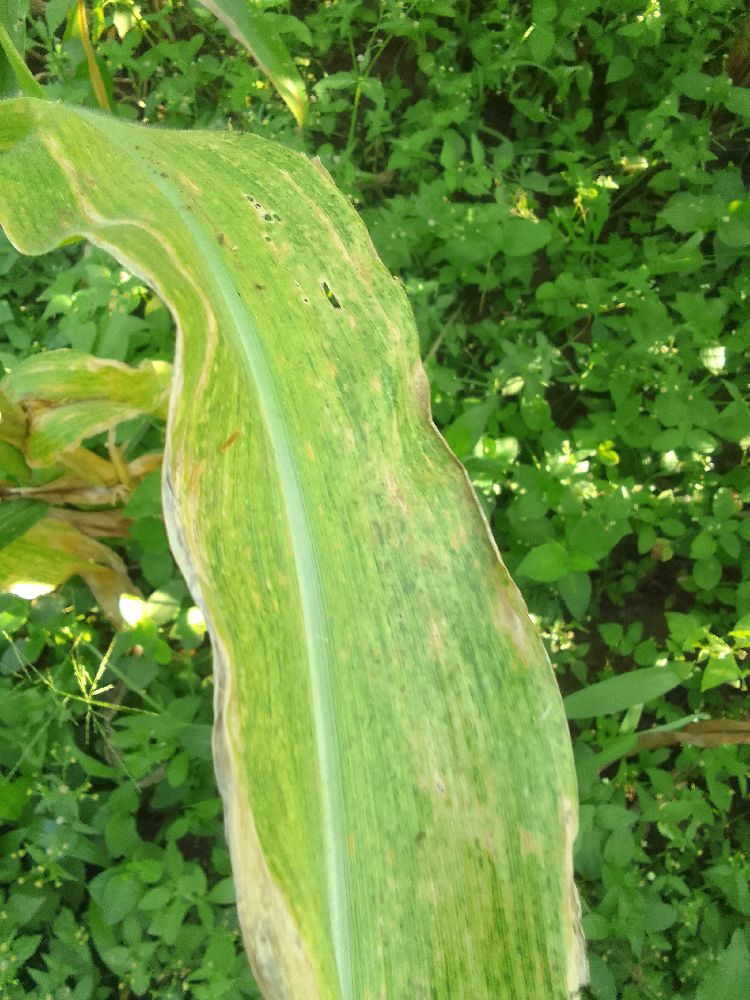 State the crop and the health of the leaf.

maize, maize lethal necrosis
